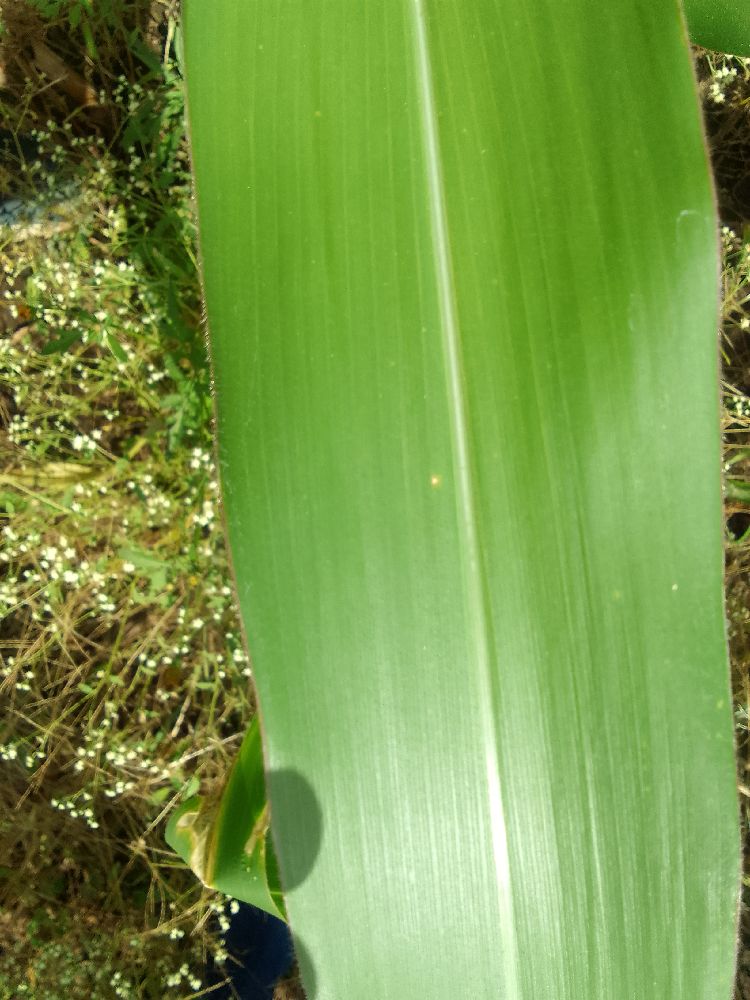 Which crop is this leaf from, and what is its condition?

maize, healthy
